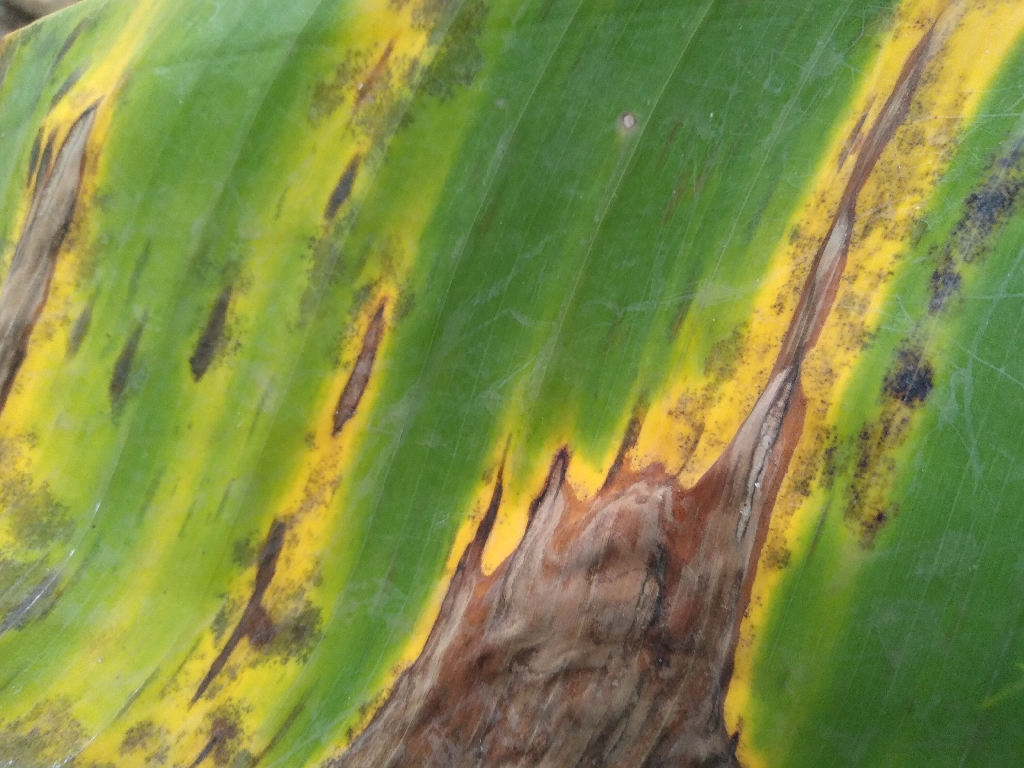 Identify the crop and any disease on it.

banana, black sigatoka
